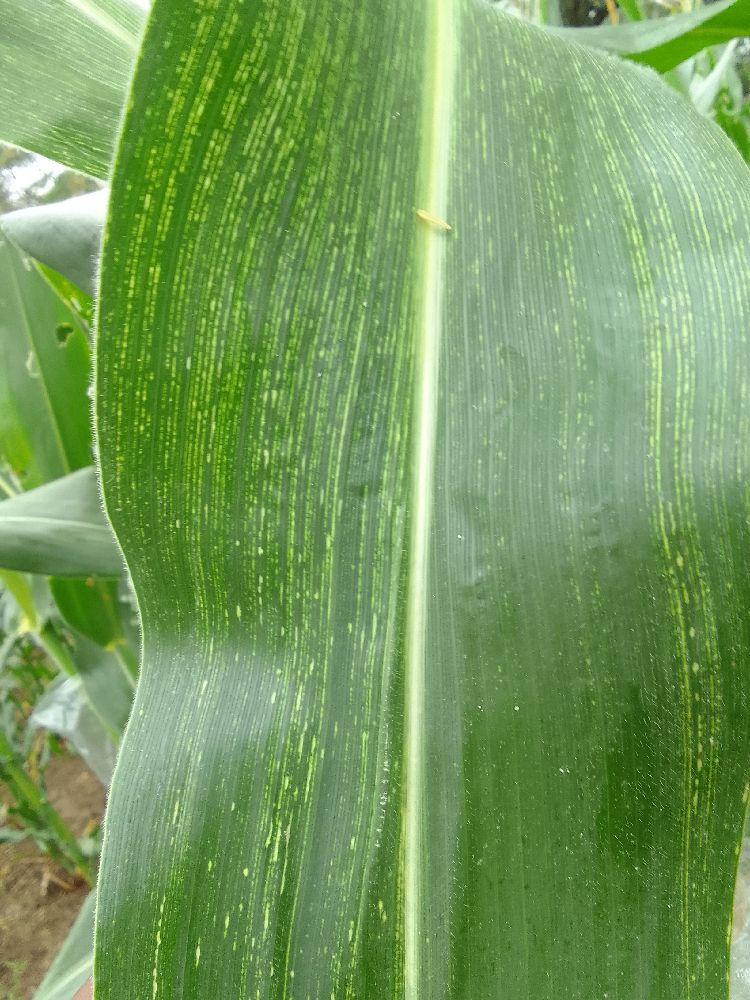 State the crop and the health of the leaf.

maize, maize streak virus
